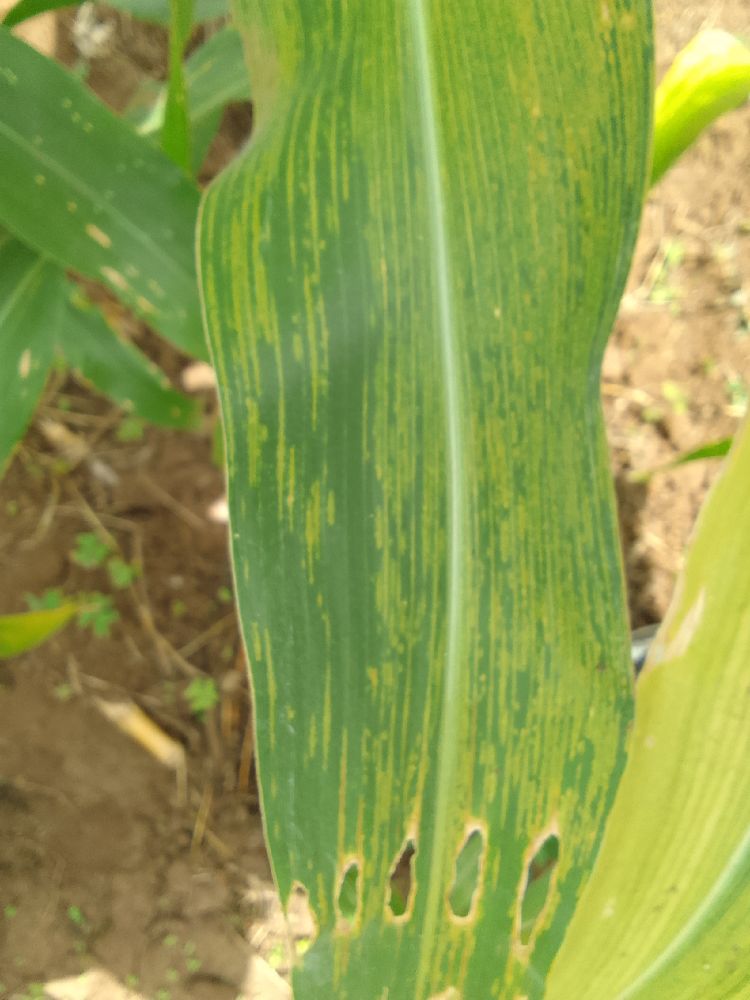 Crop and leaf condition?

maize, maize lethal necrosis
